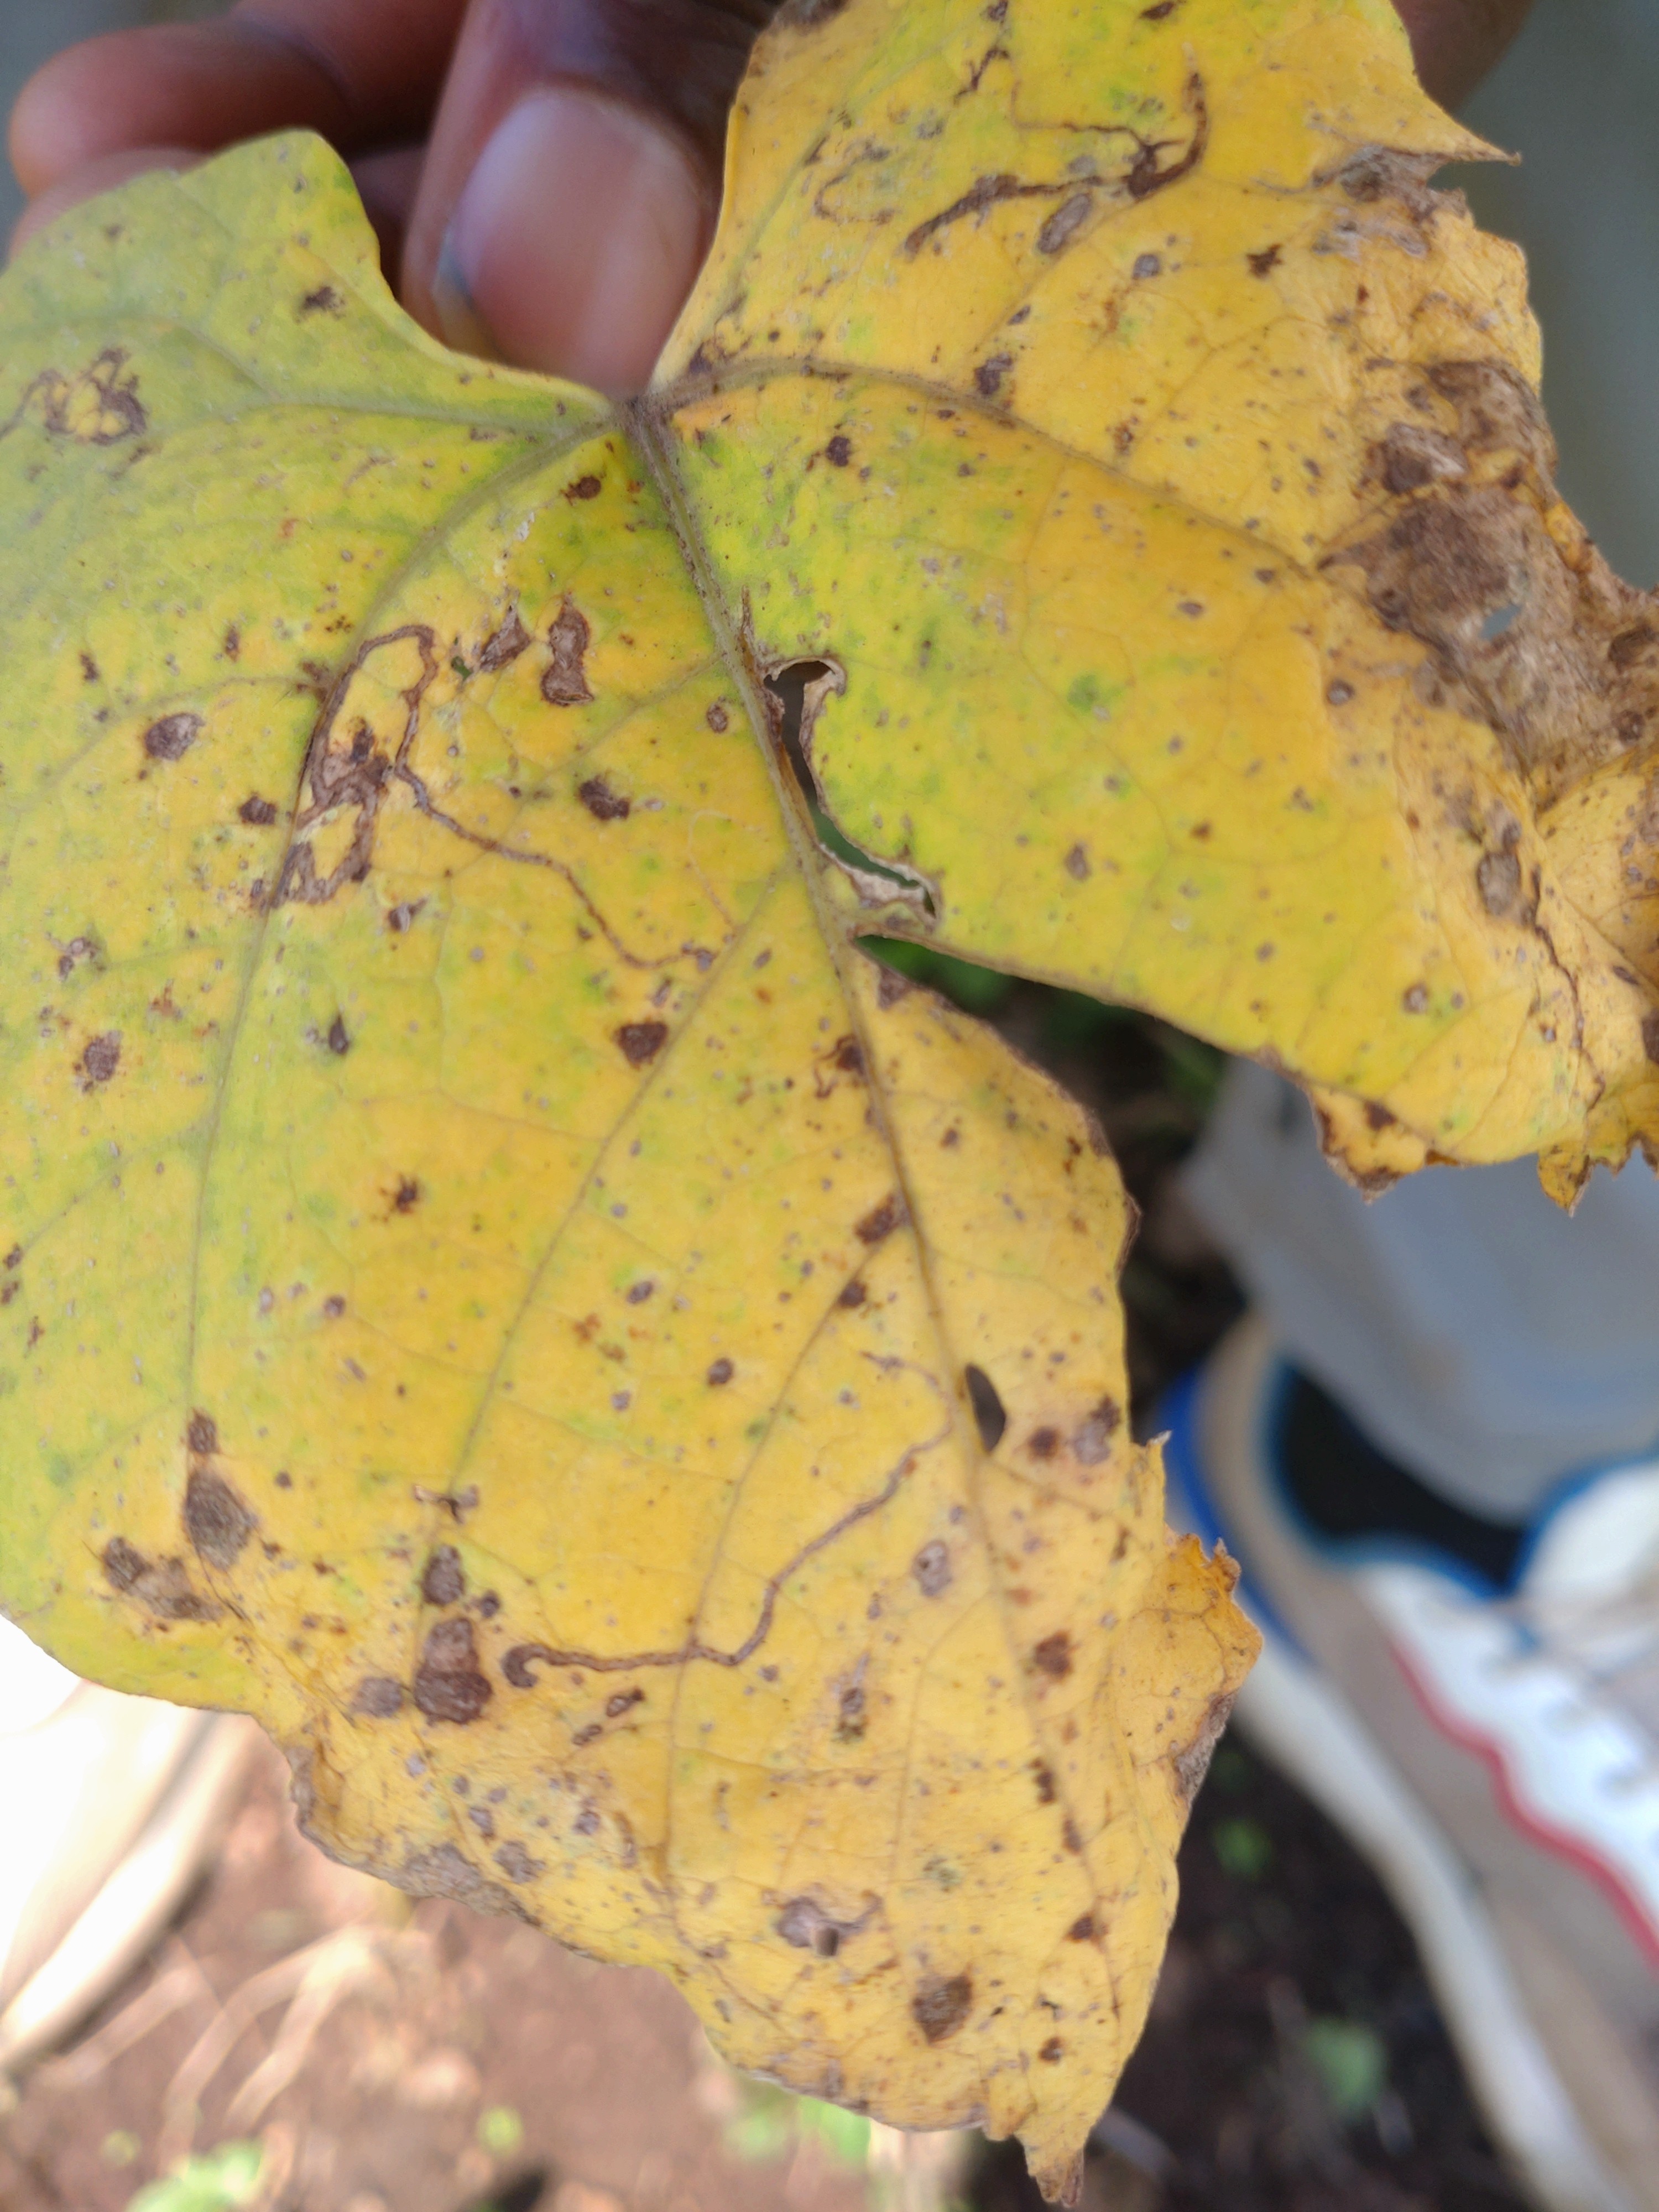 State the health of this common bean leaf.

anthracnose
